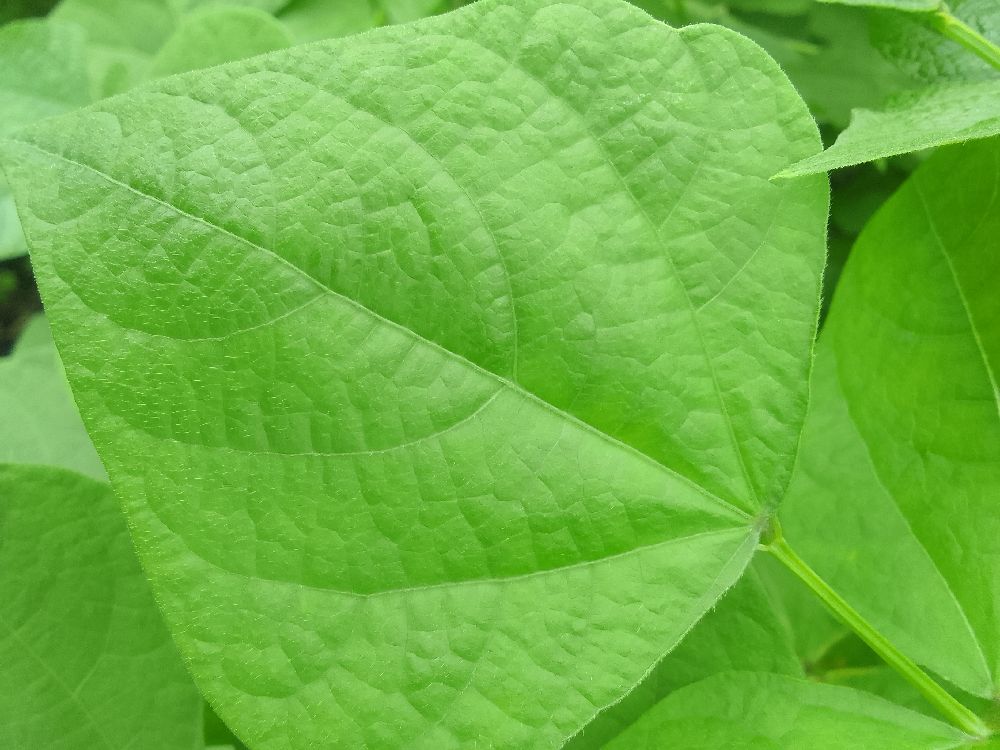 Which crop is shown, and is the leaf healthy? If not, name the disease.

common bean, healthy
